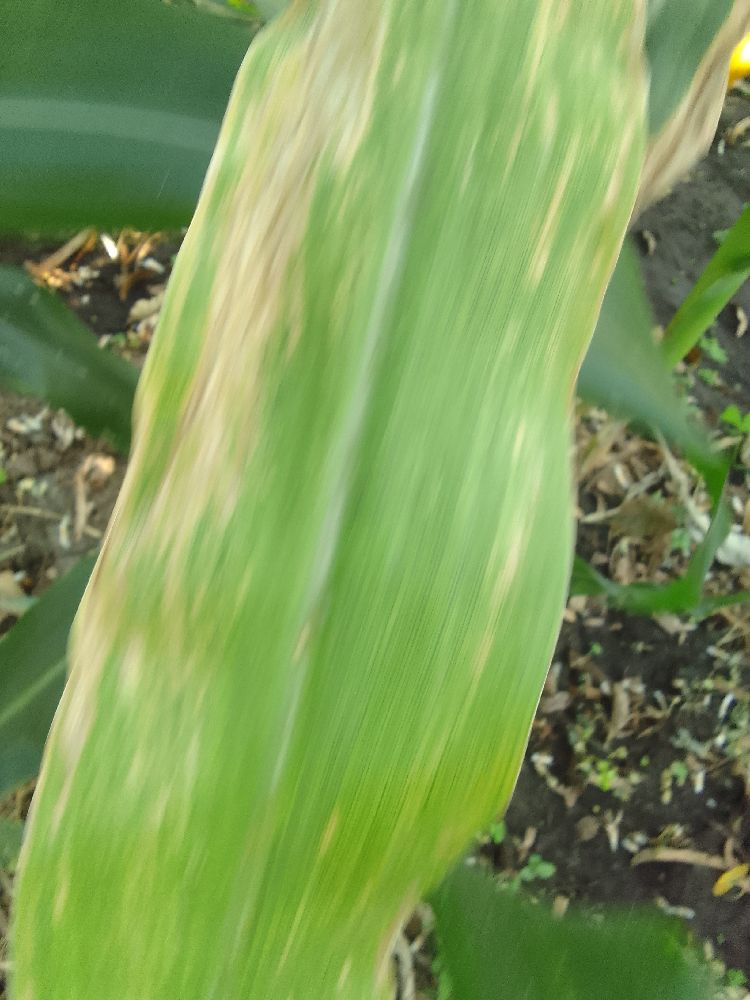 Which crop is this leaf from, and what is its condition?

maize, maize lethal necrosis
